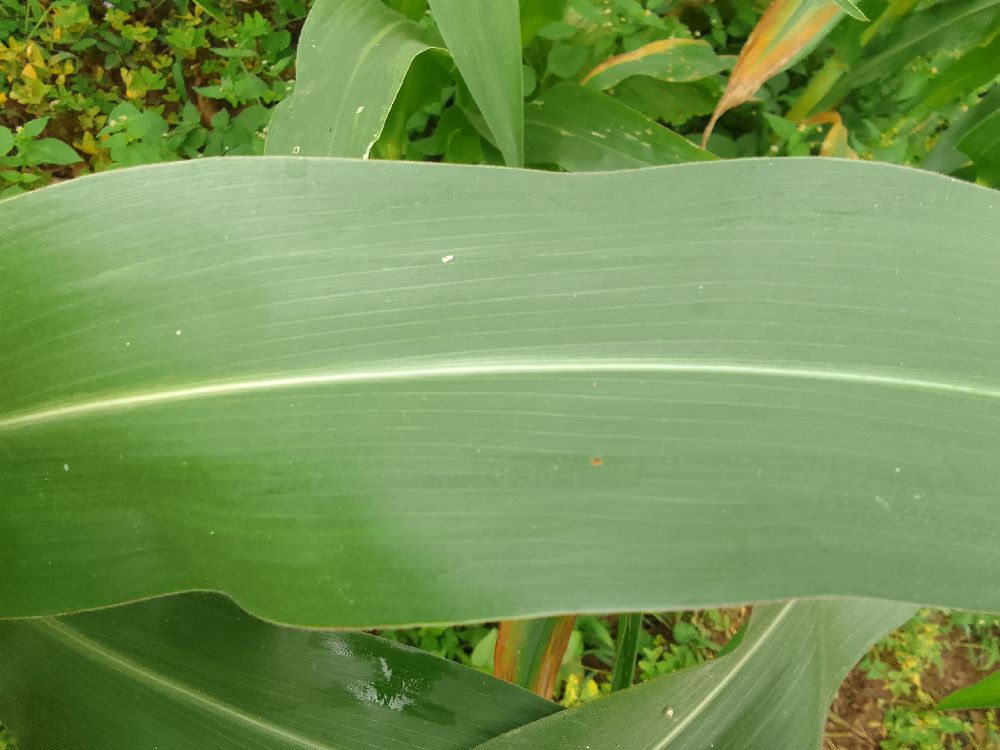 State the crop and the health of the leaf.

maize, healthy
